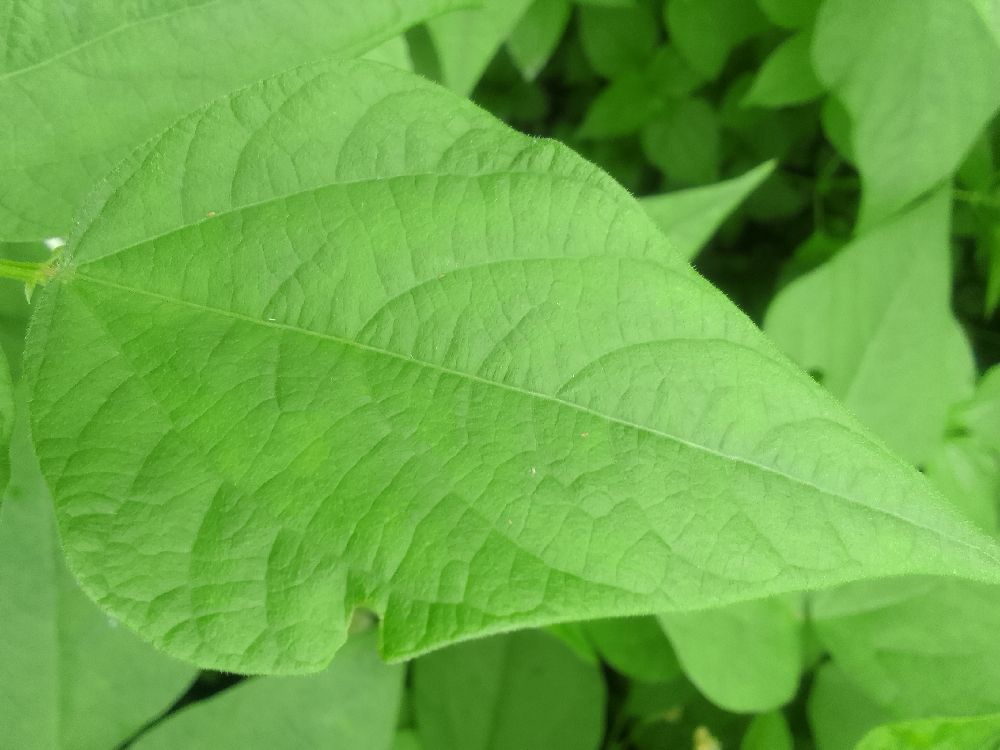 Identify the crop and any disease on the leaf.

common bean, healthy
